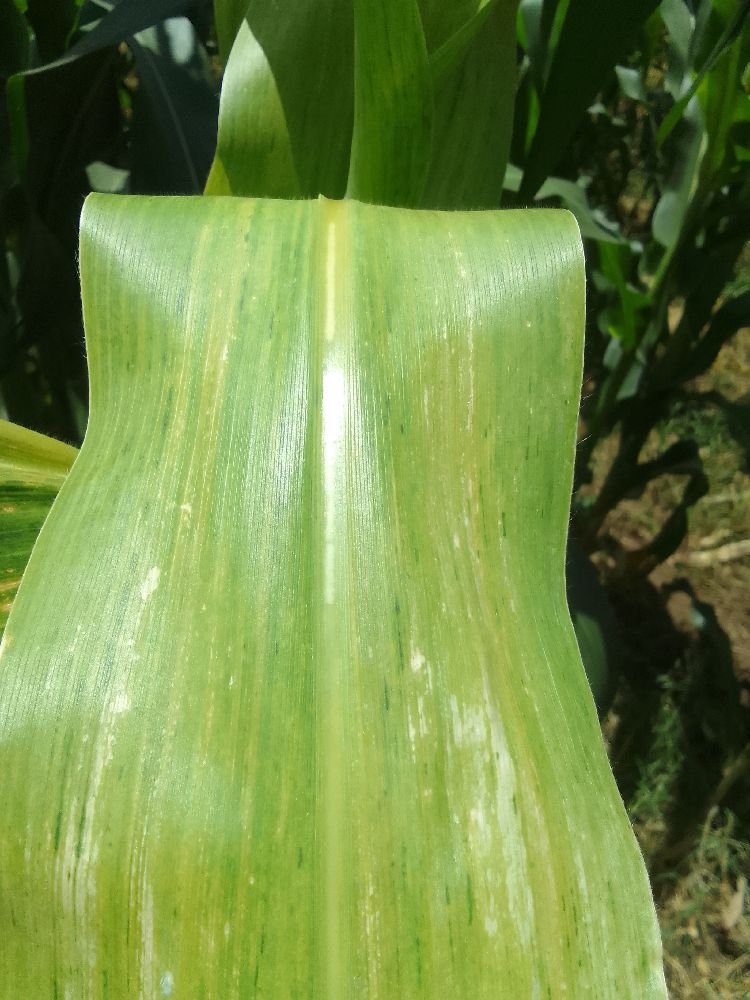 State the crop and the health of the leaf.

maize, maize lethal necrosis
